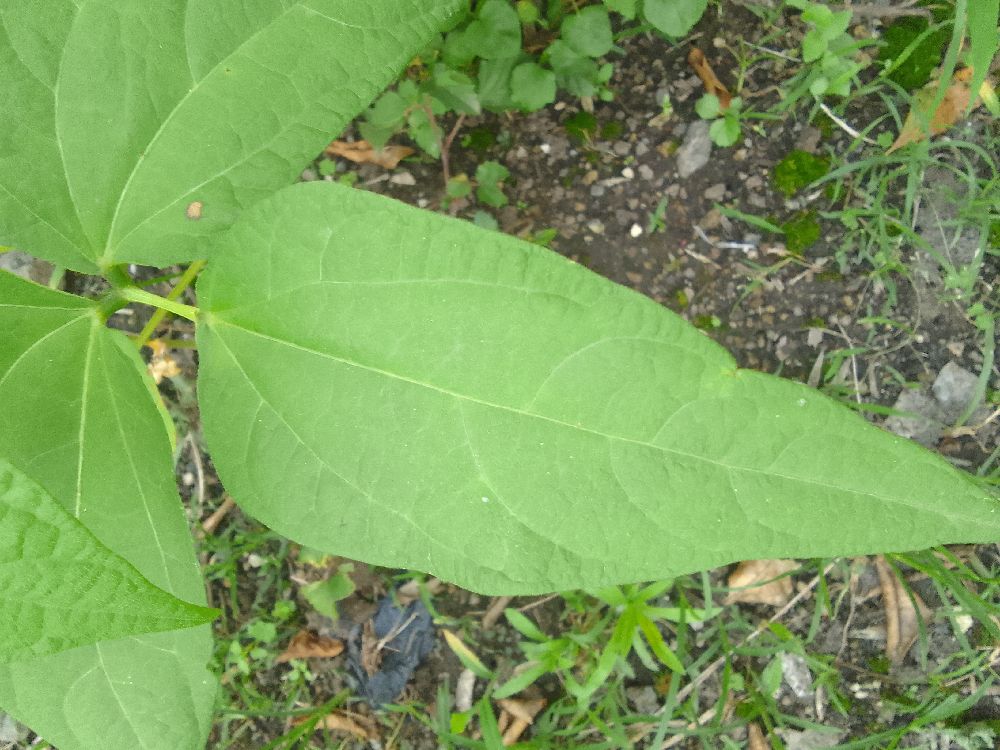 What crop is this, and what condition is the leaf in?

common bean, healthy
